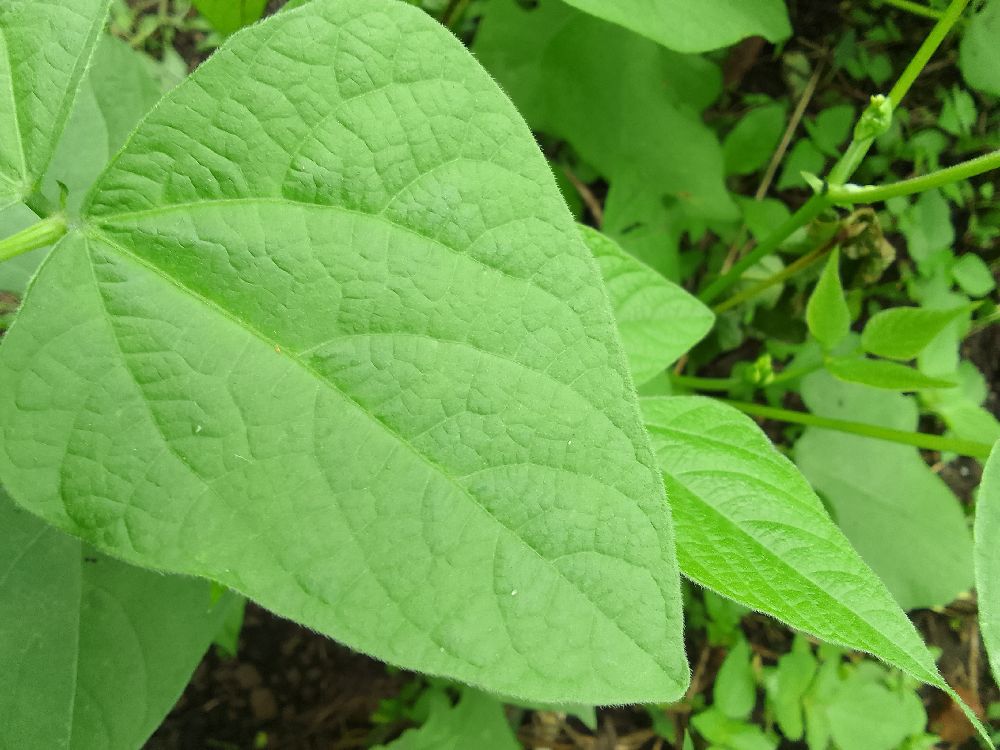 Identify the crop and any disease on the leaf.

common bean, healthy
